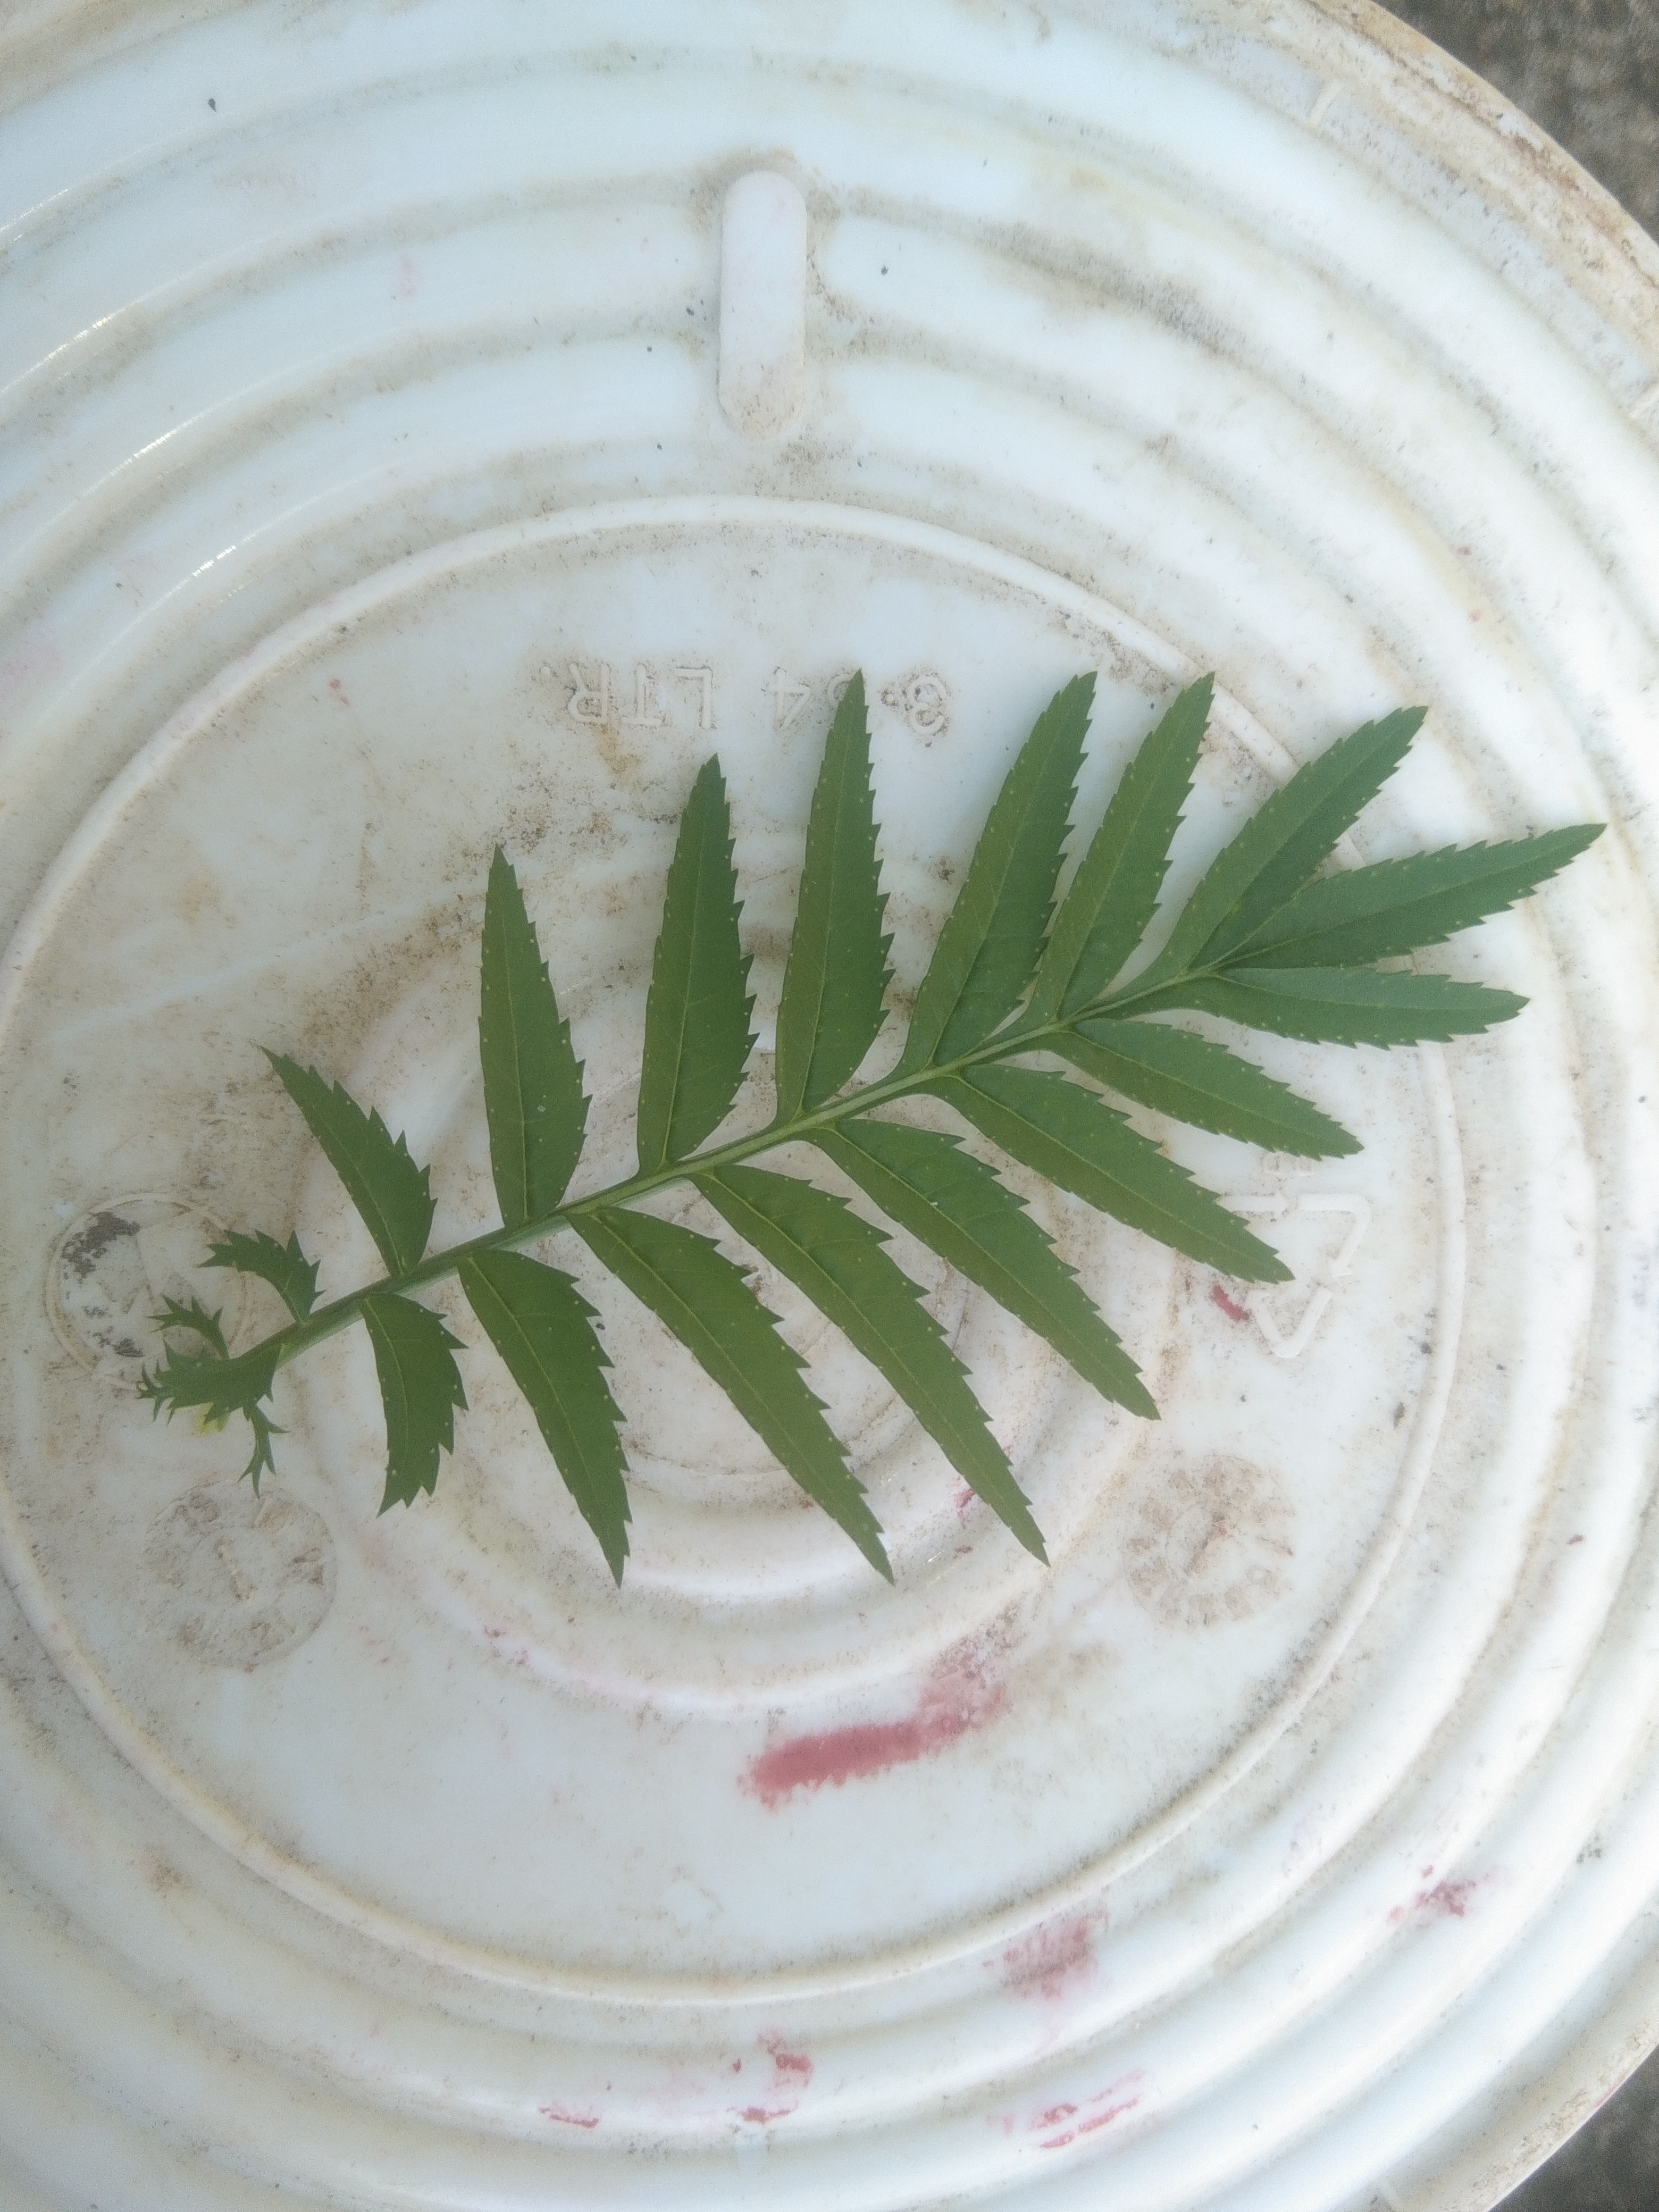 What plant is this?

marigold
